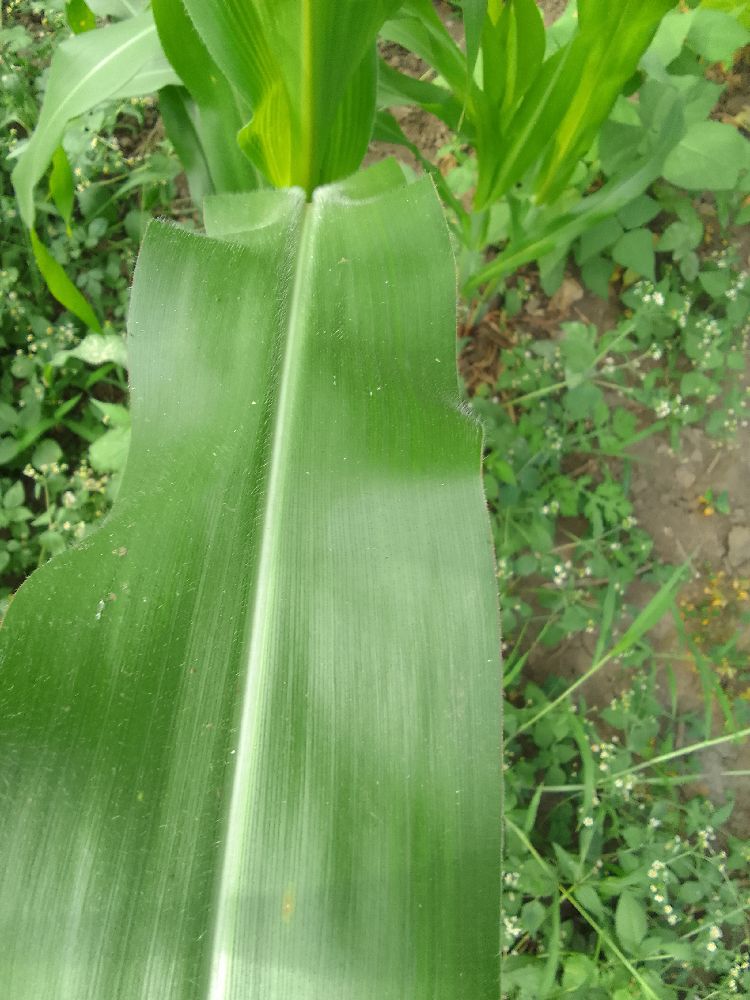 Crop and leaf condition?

maize, healthy
